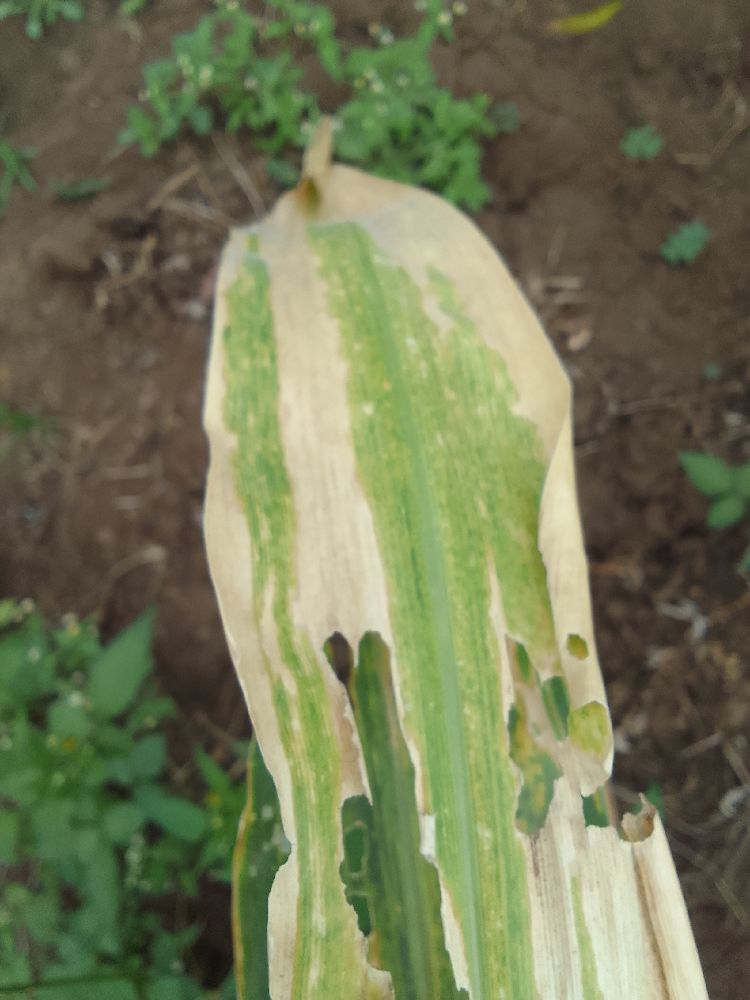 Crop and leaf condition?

maize, maize lethal necrosis
